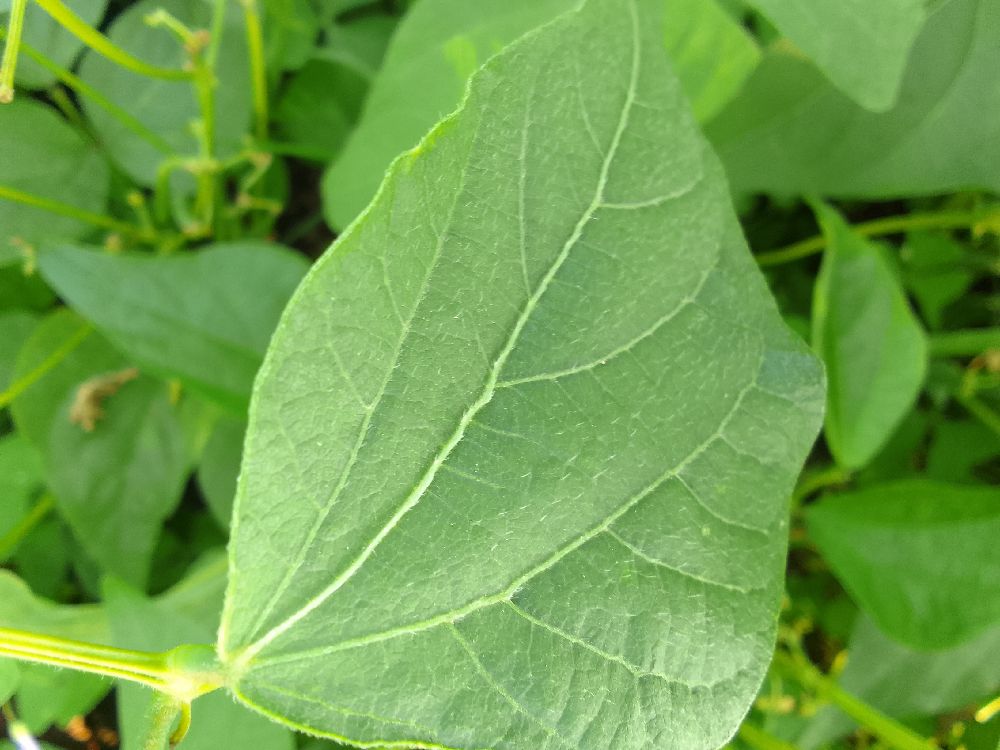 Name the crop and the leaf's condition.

common bean, healthy
